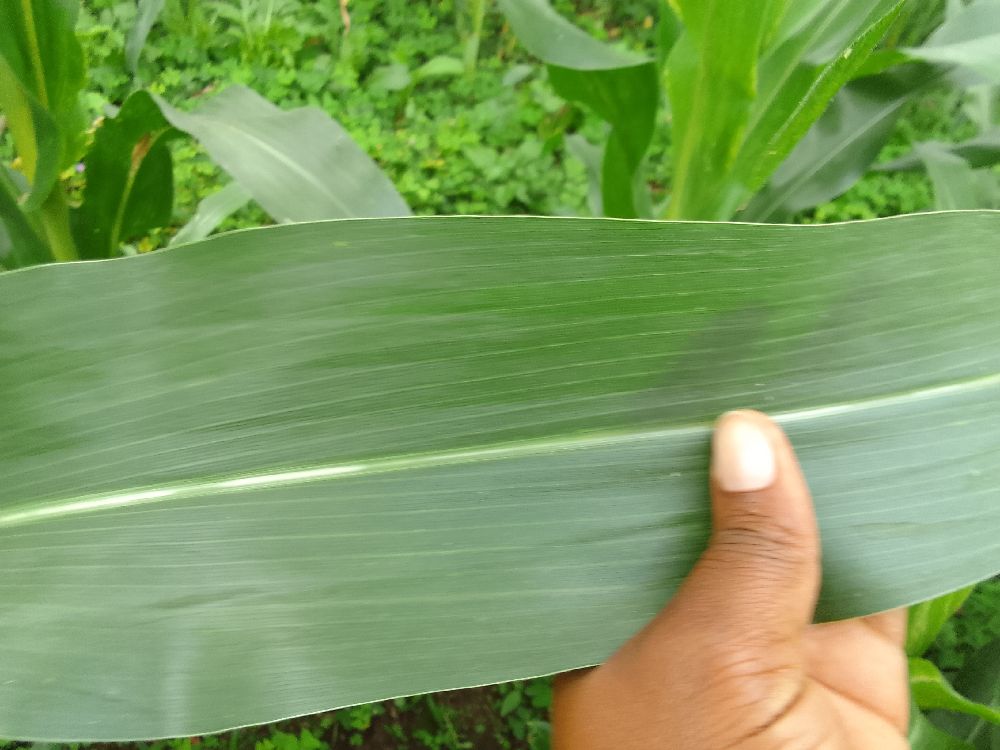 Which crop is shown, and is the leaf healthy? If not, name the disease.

maize, healthy
